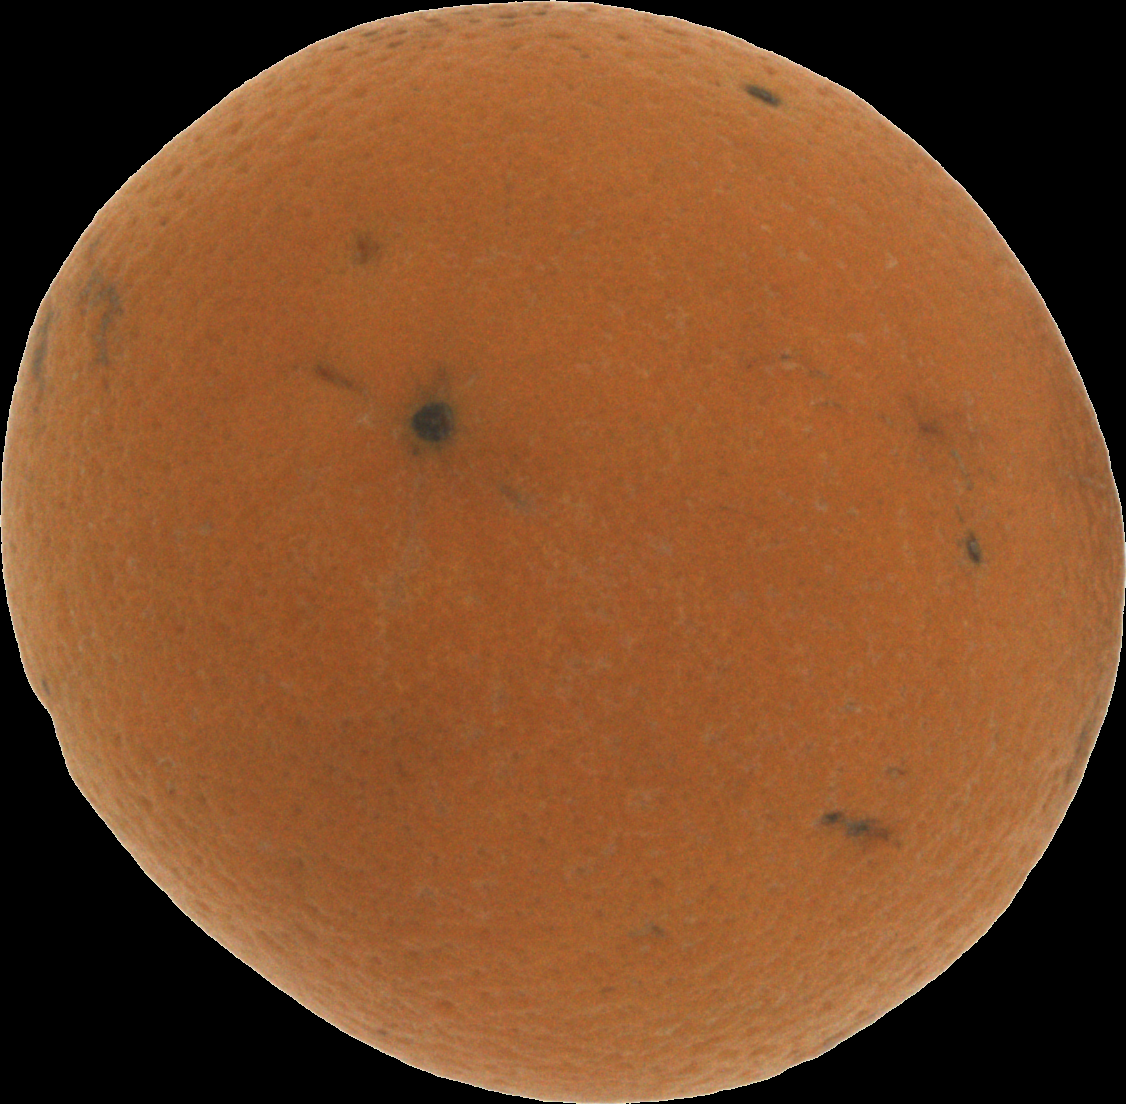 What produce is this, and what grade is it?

orange, bad
